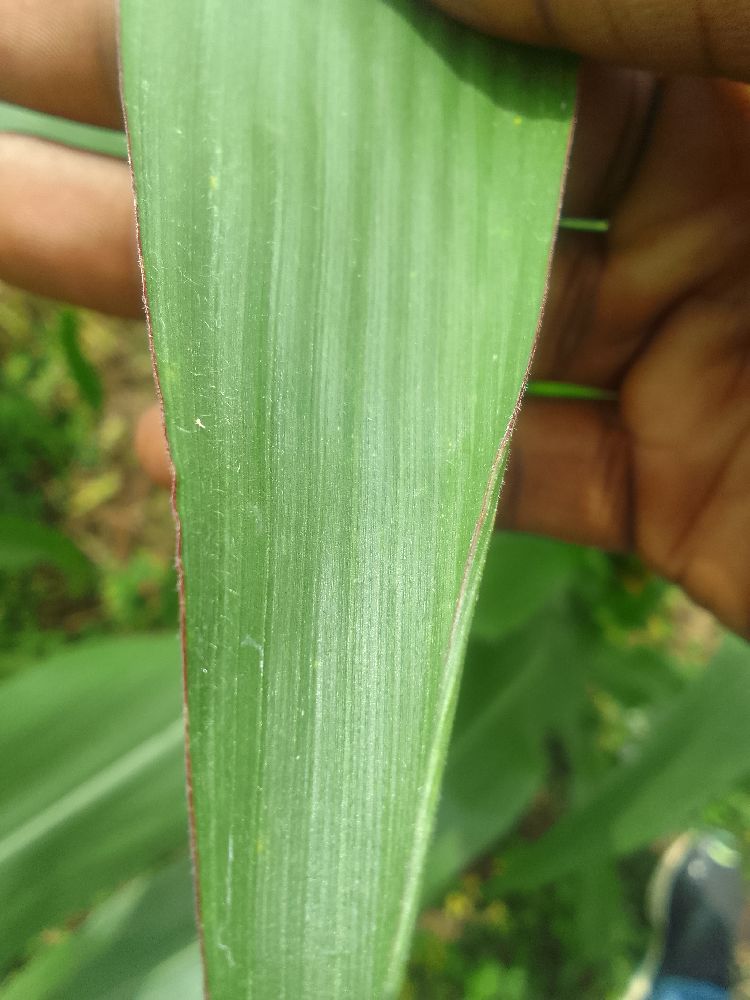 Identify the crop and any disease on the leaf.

maize, healthy
